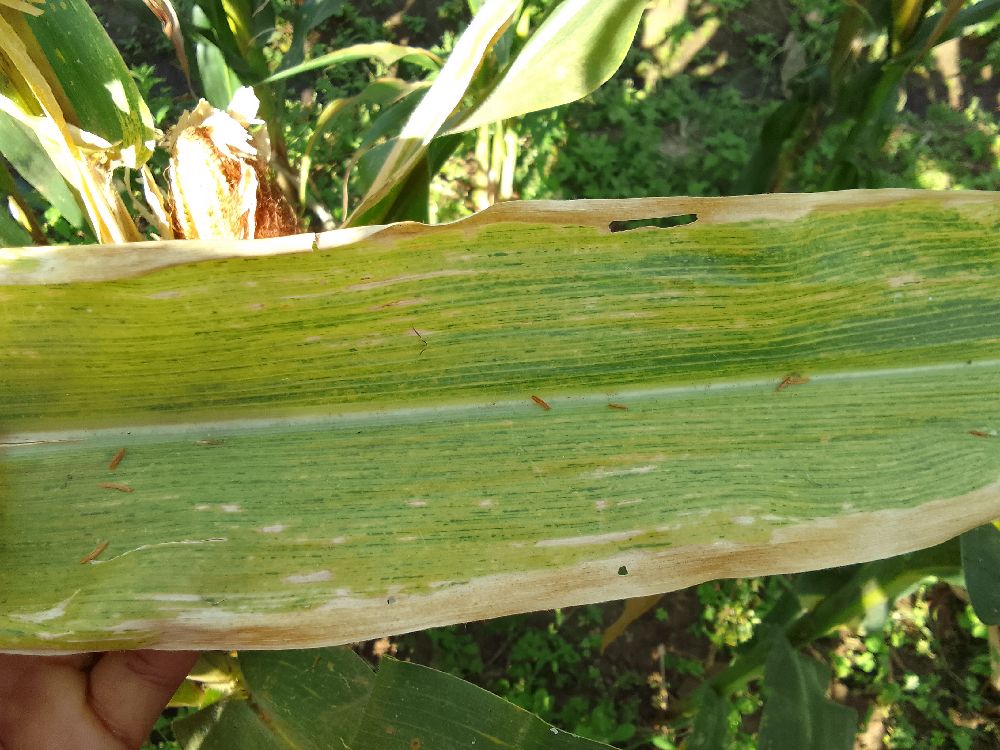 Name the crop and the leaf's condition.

maize, maize lethal necrosis
